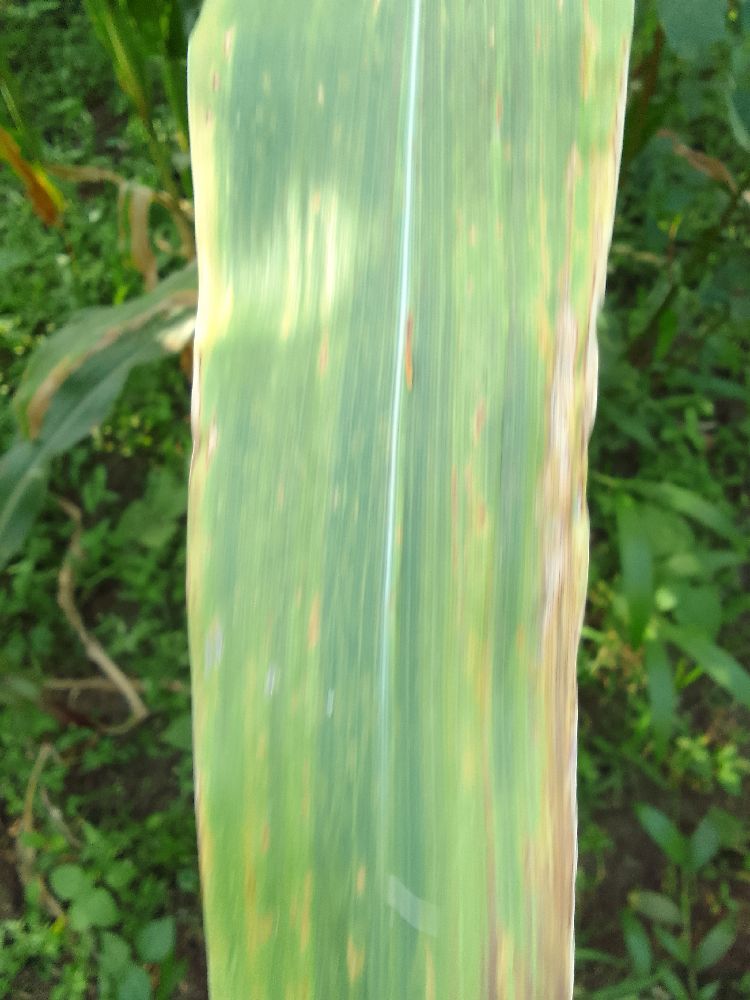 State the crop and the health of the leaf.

maize, maize lethal necrosis
